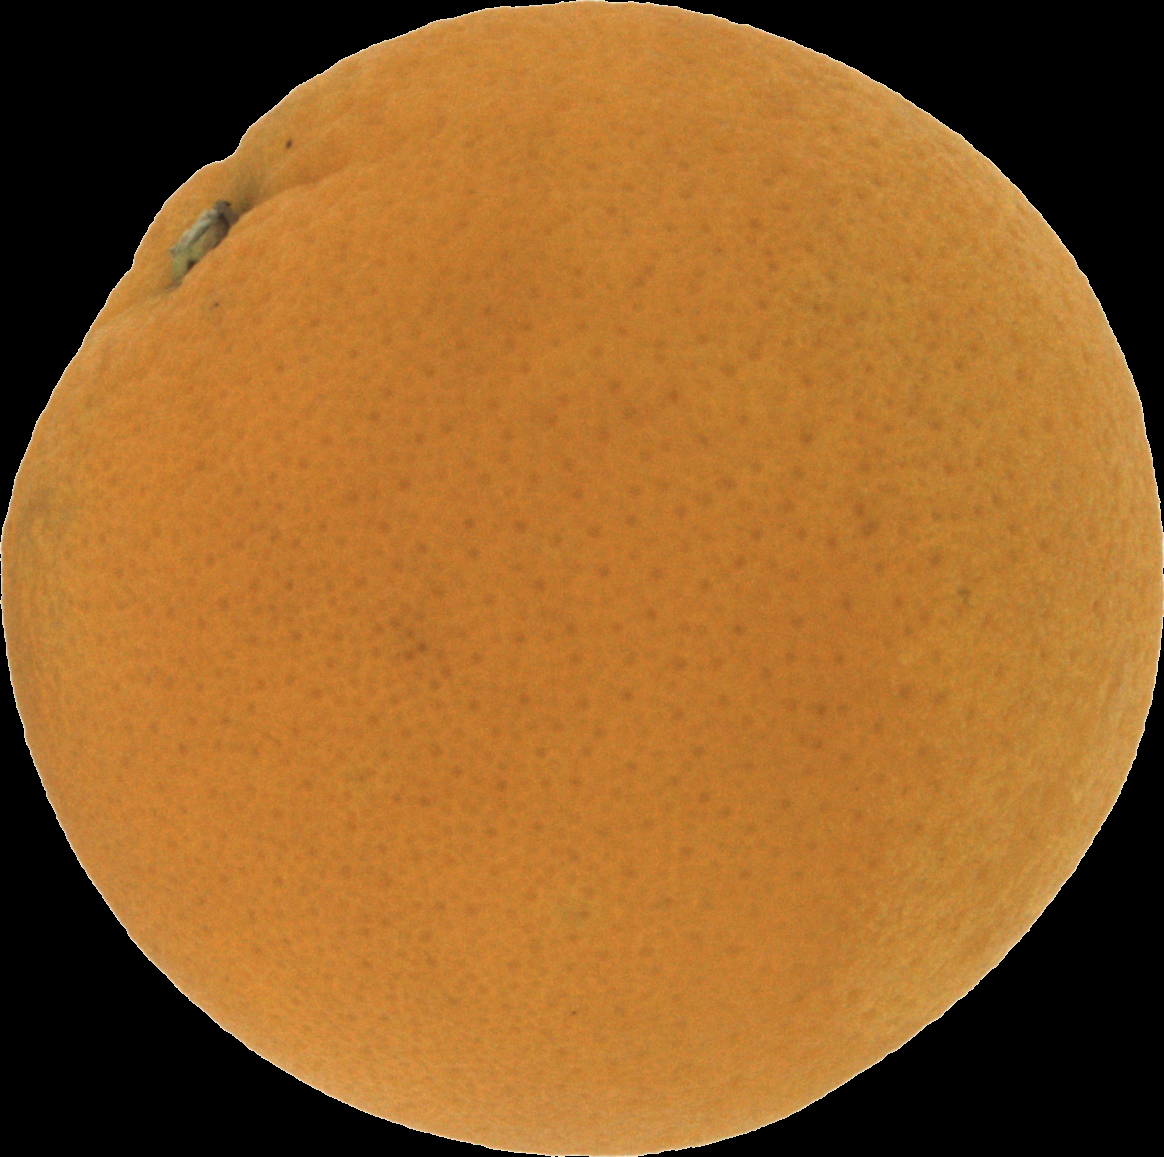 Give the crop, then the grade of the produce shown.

orange, good
